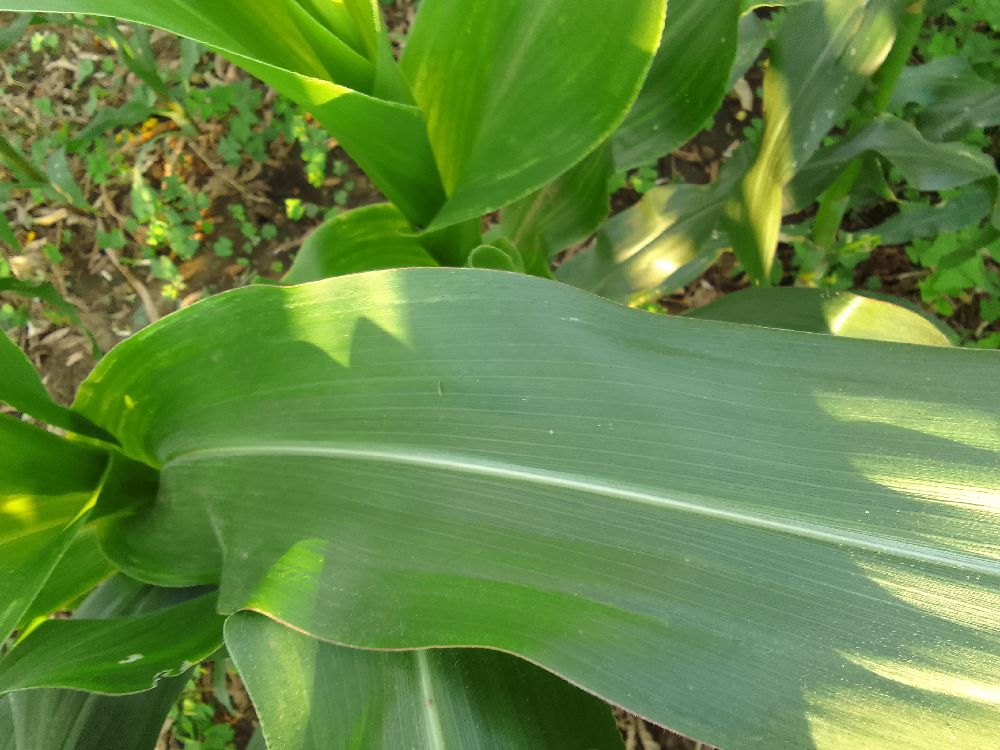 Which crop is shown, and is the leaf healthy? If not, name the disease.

maize, healthy
